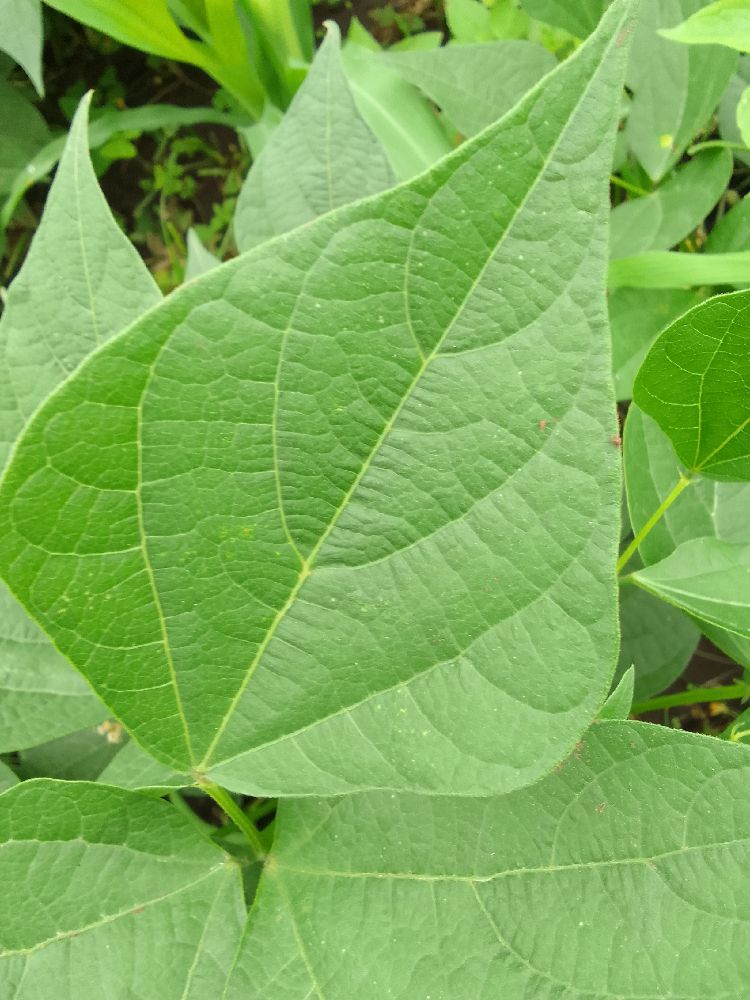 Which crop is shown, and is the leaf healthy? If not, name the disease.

common bean, healthy
